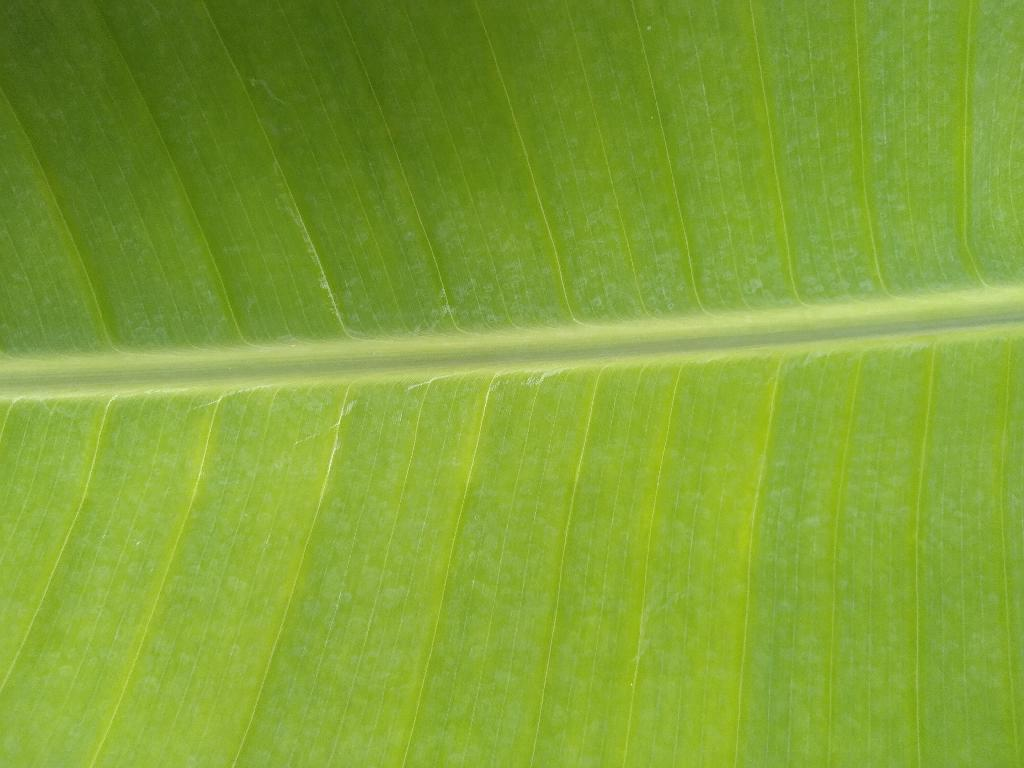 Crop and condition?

banana, healthy
